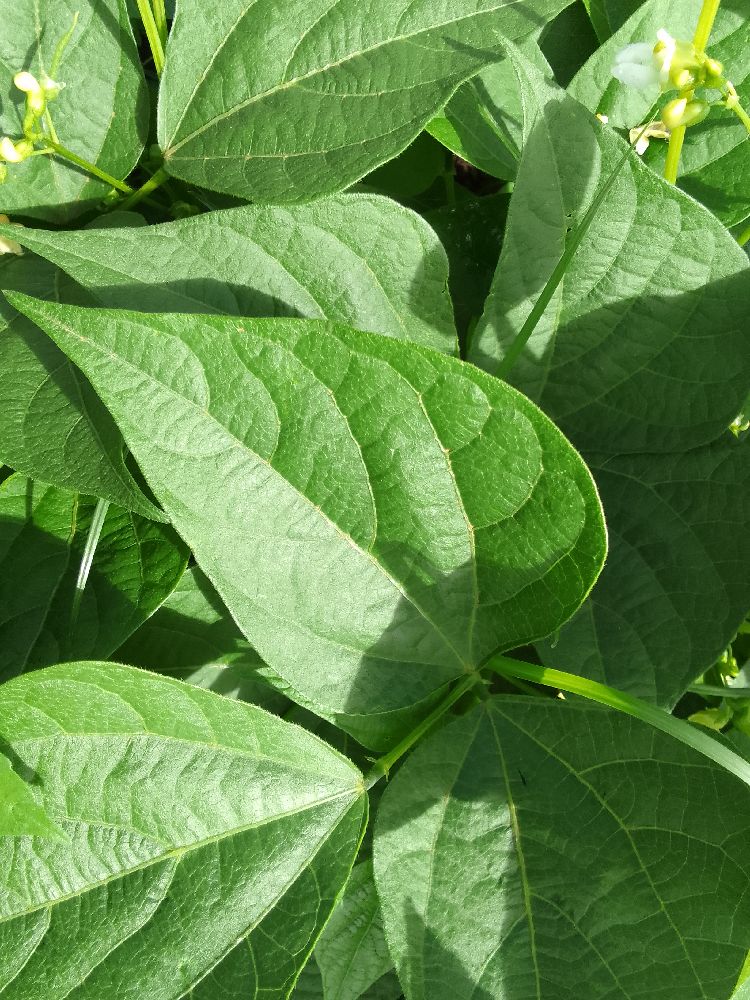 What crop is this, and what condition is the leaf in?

common bean, healthy
